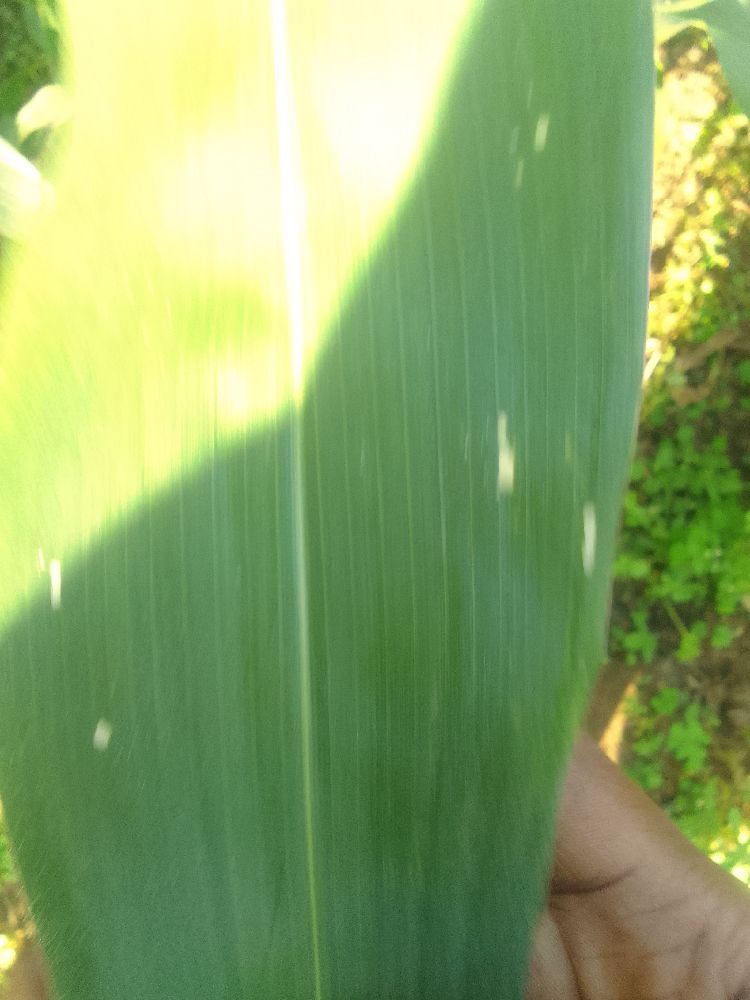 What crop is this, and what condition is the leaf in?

maize, healthy
